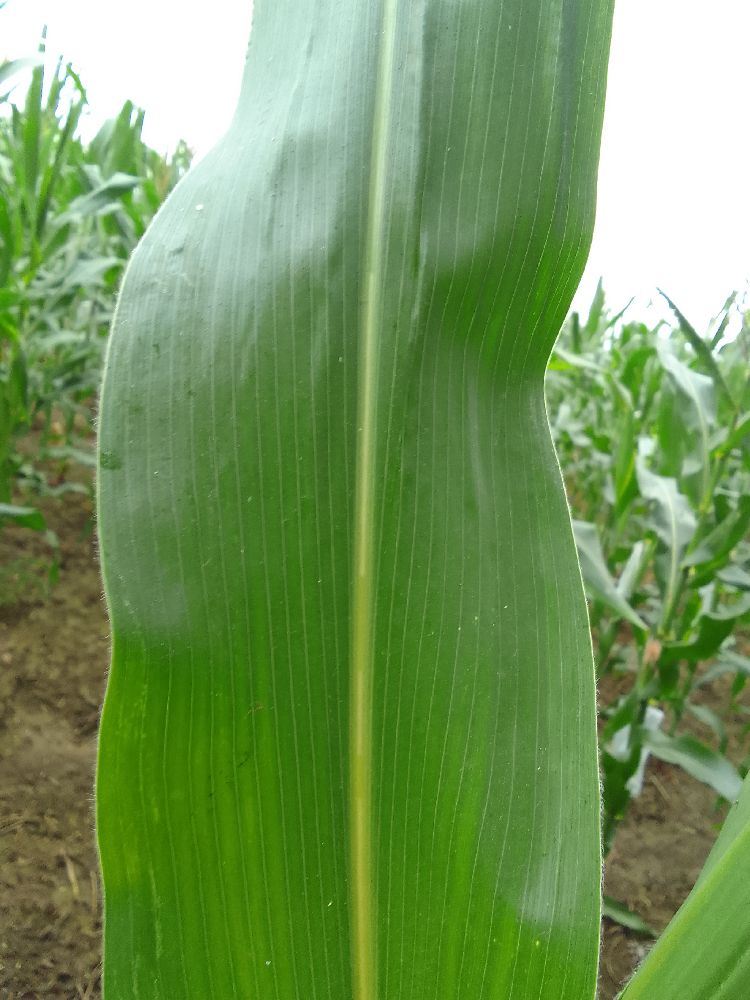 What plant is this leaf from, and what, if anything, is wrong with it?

maize, healthy
